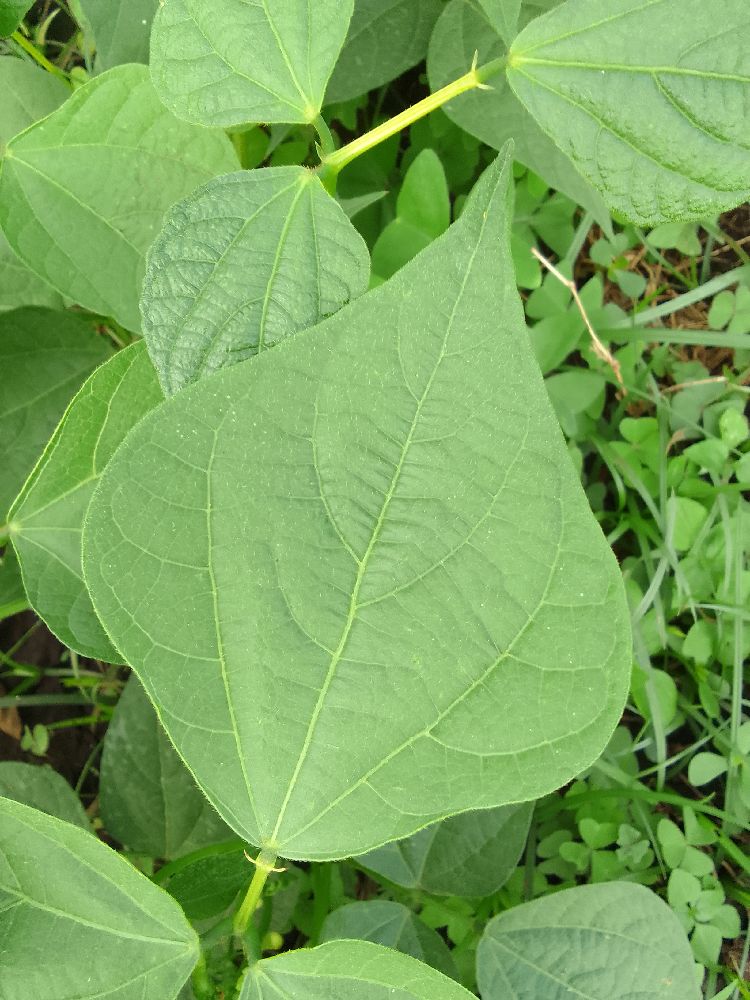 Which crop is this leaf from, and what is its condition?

common bean, healthy
